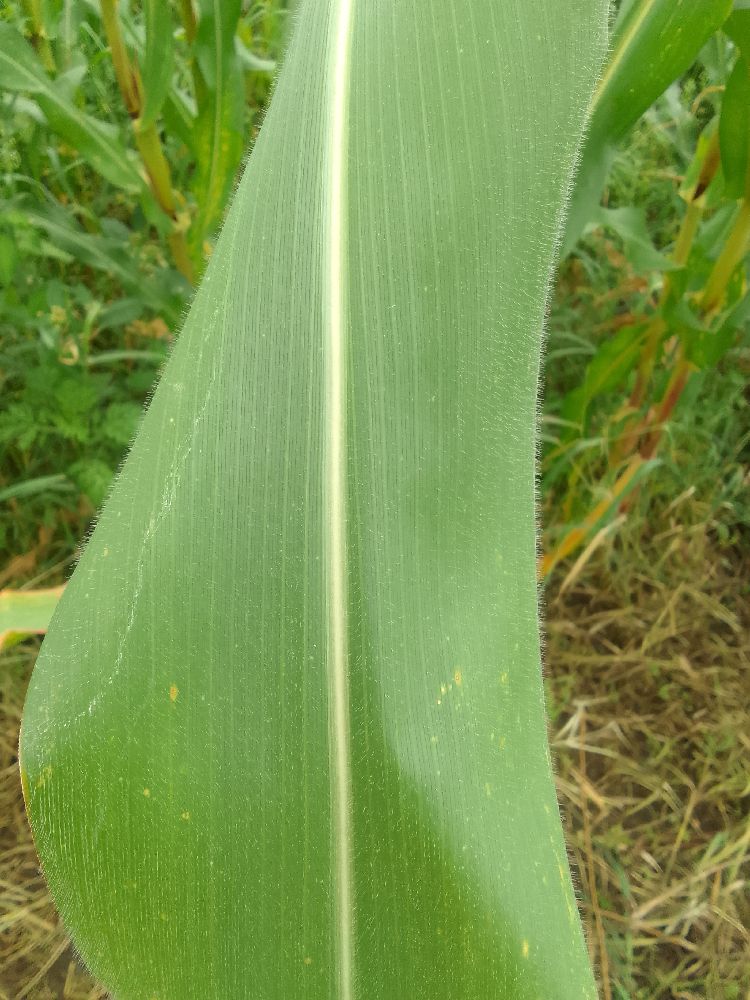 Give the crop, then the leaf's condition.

maize, healthy
